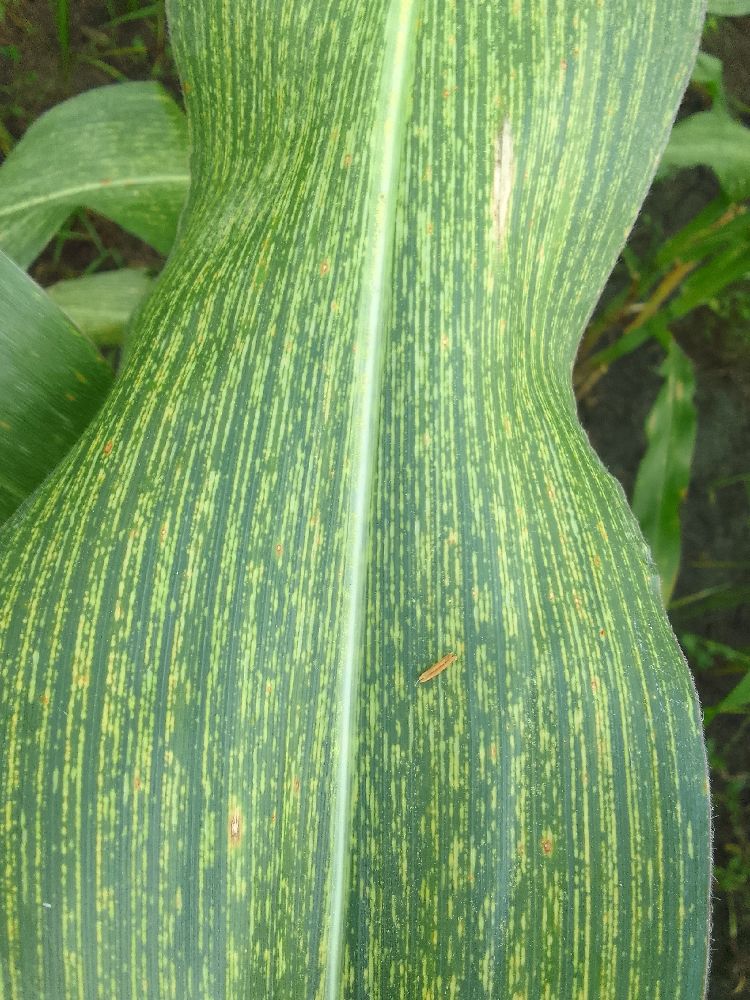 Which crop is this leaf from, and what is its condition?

maize, maize streak virus
